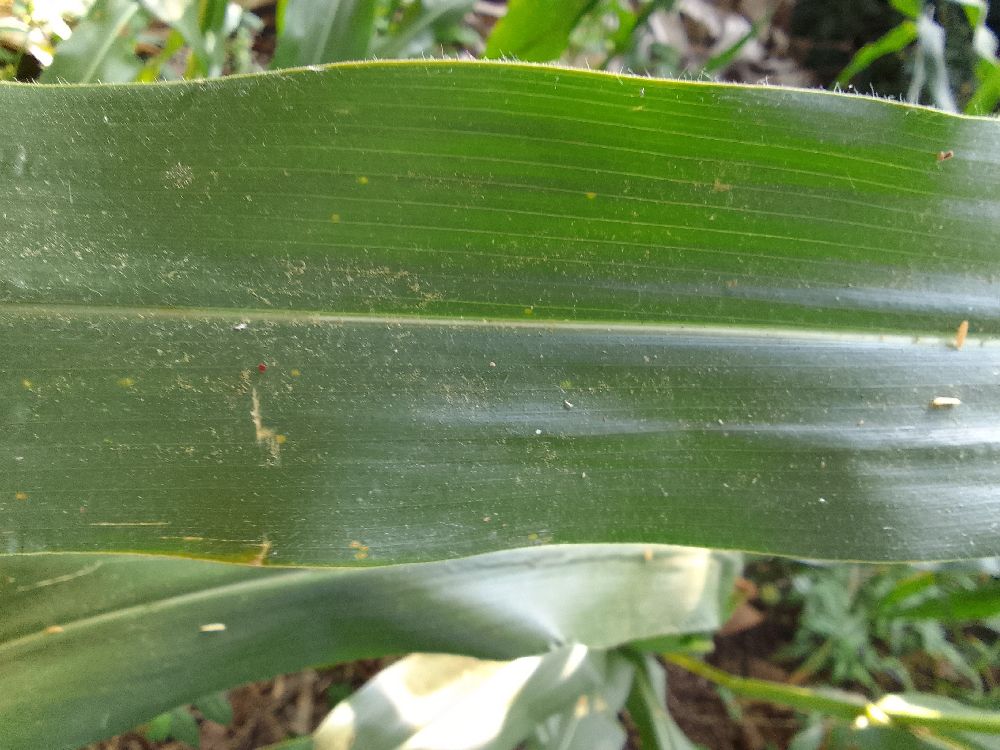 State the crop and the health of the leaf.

maize, healthy
